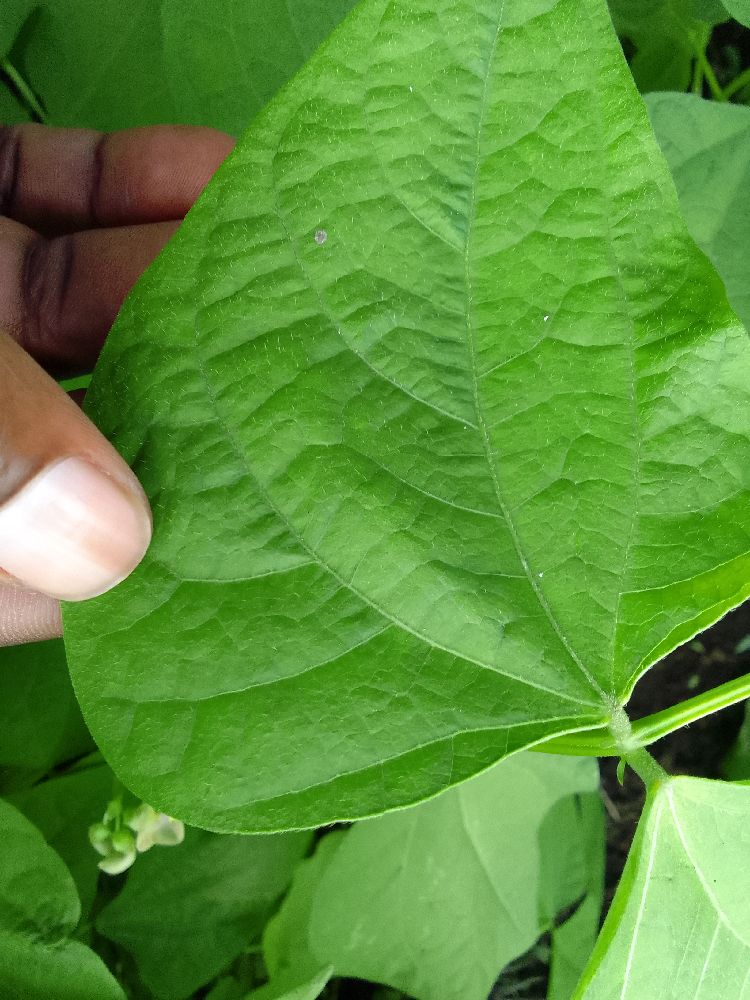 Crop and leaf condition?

common bean, healthy
